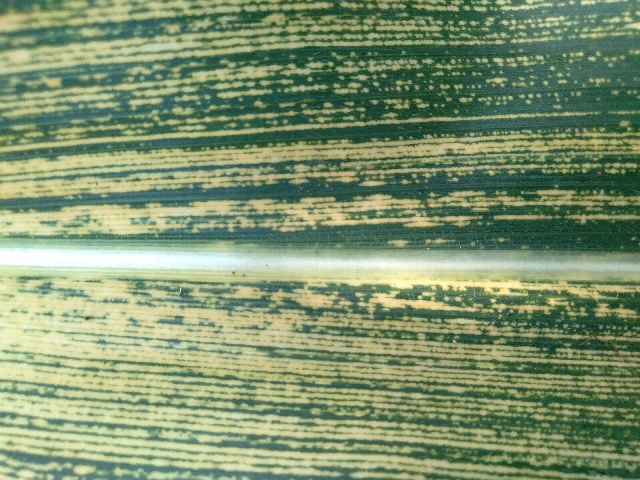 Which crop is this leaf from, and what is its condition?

maize, maize streak virus
